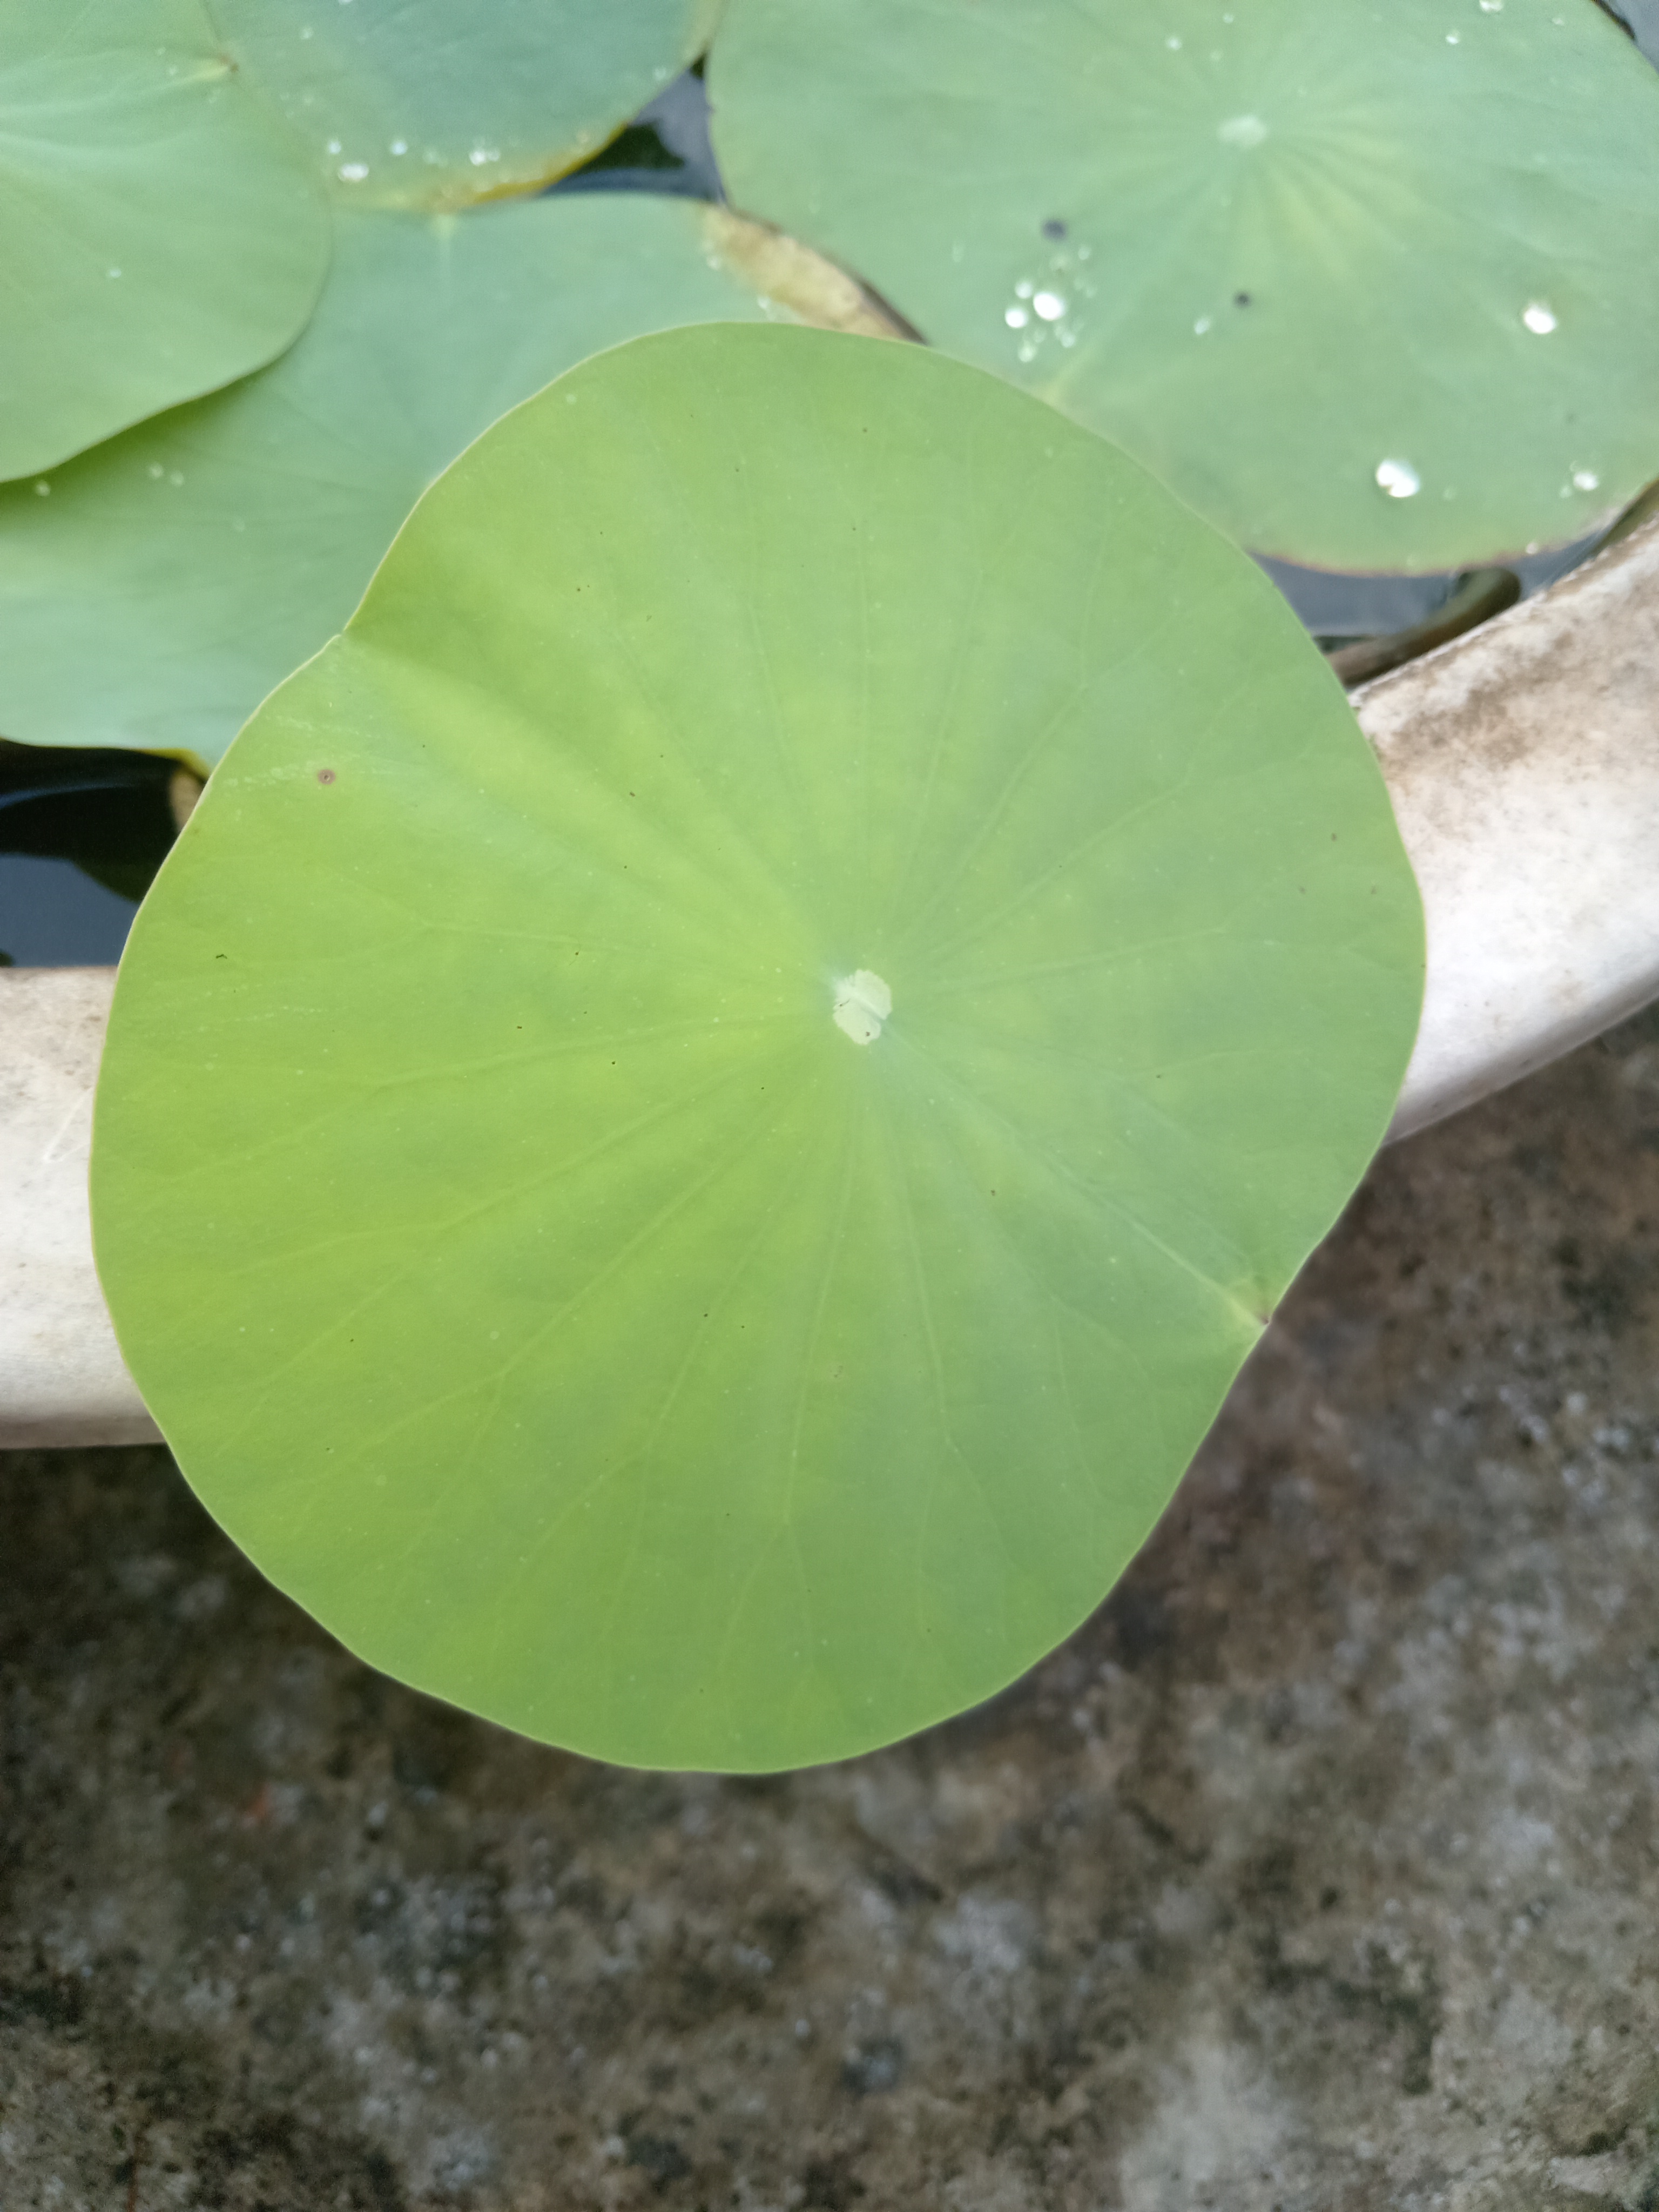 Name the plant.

lotus
